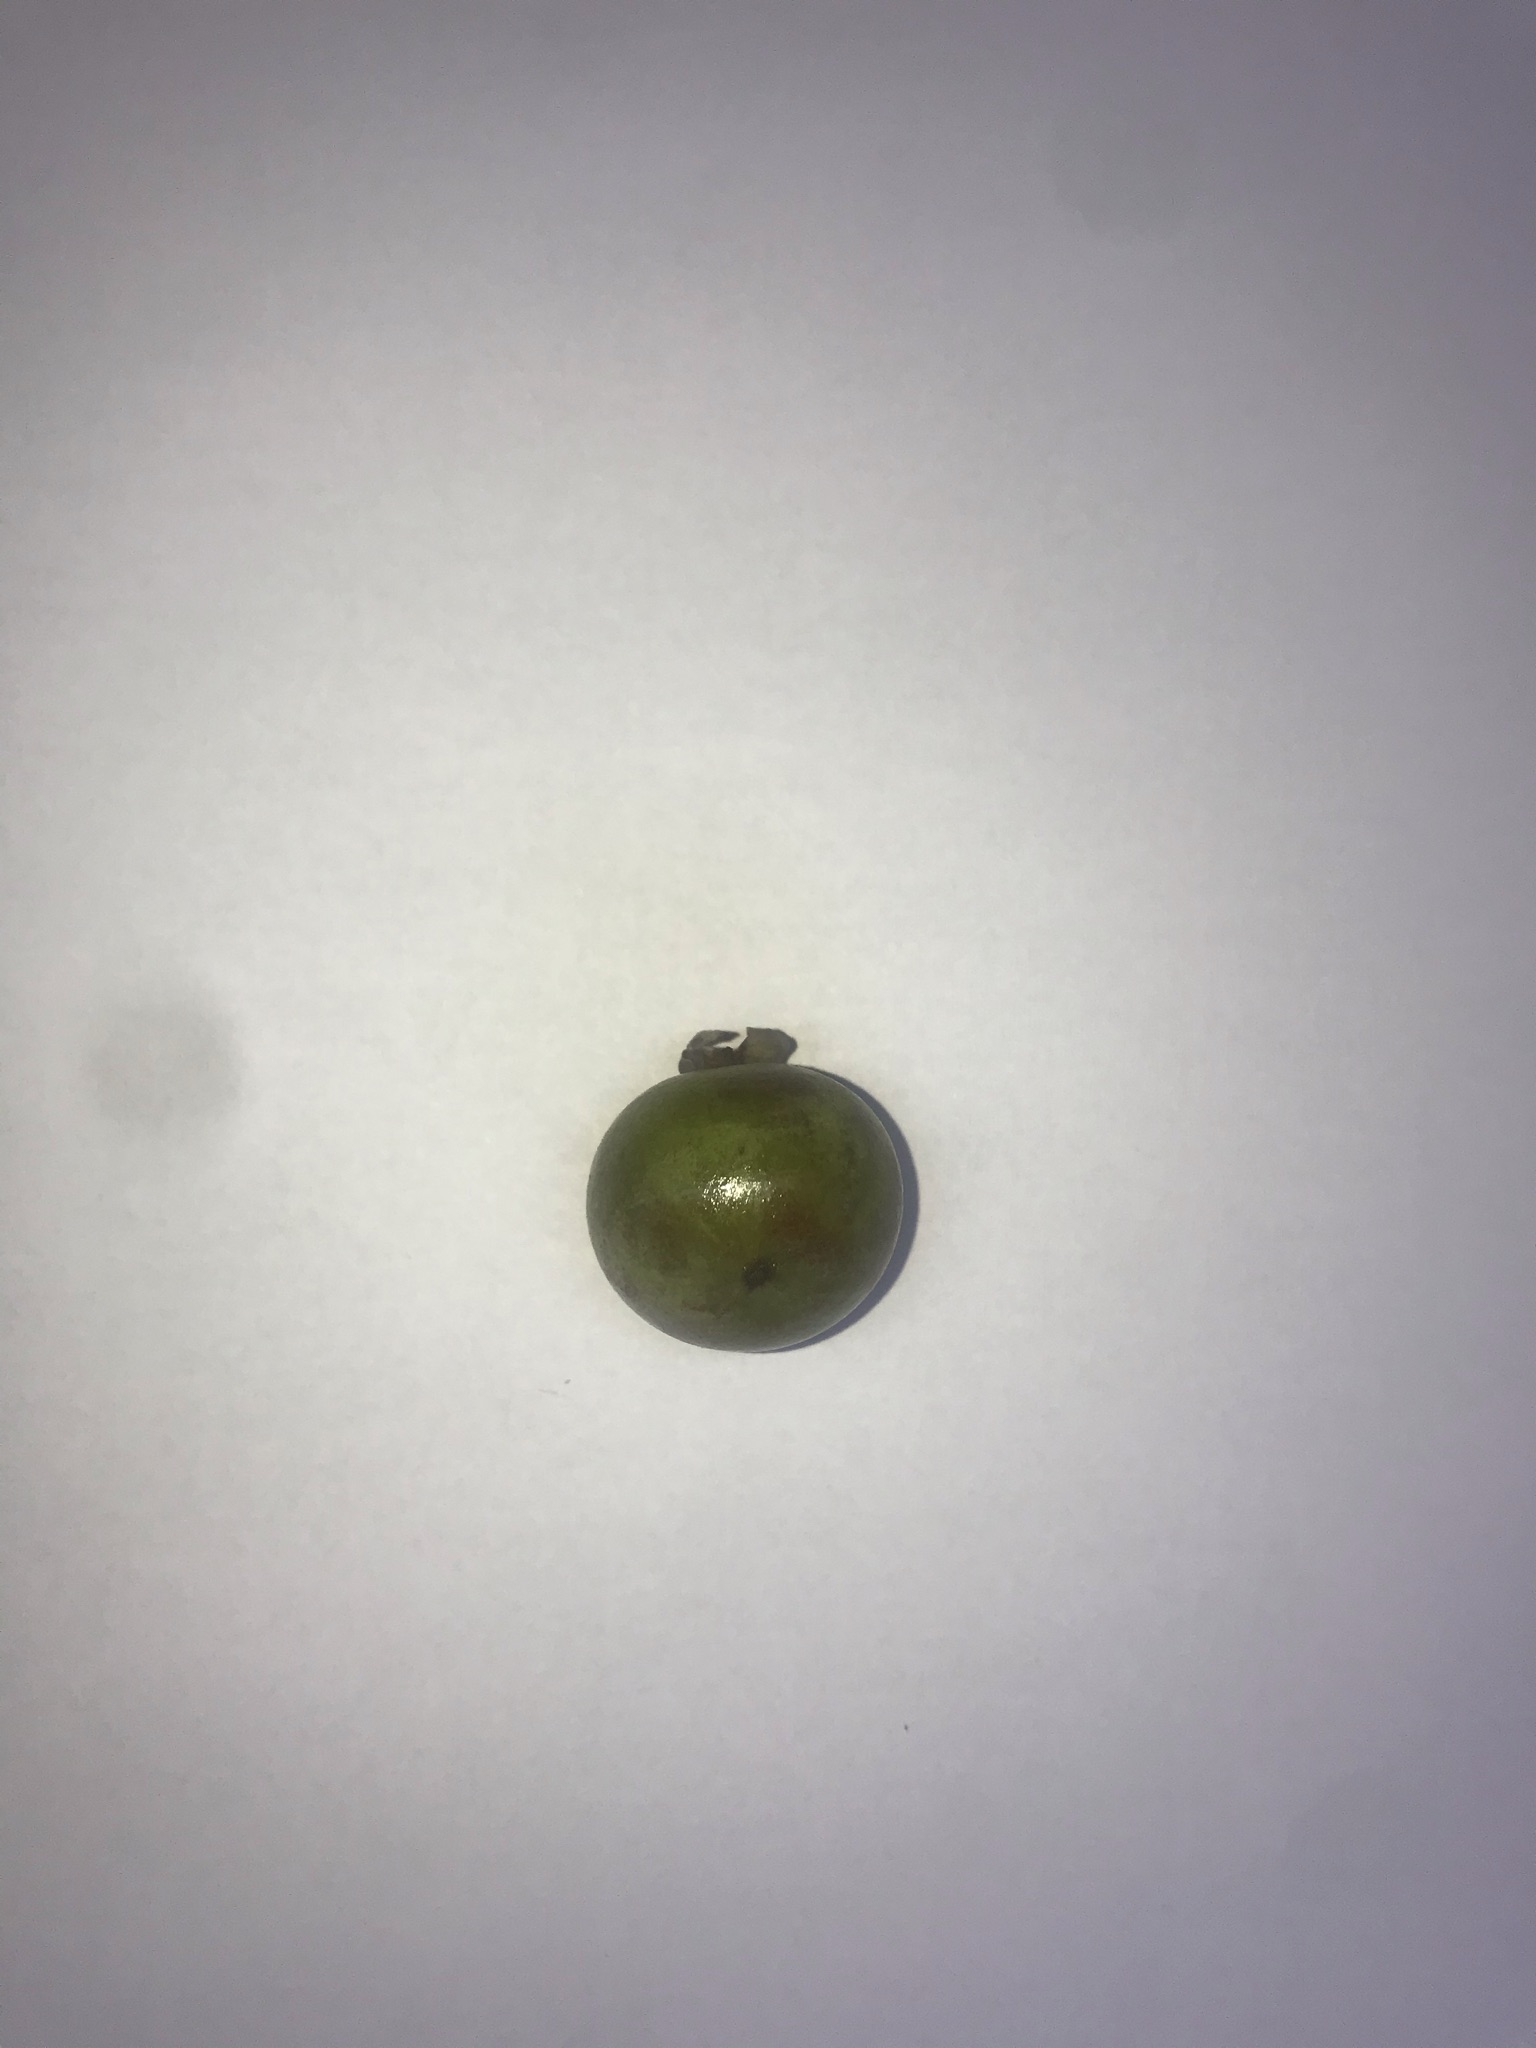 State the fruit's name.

gabiroba
